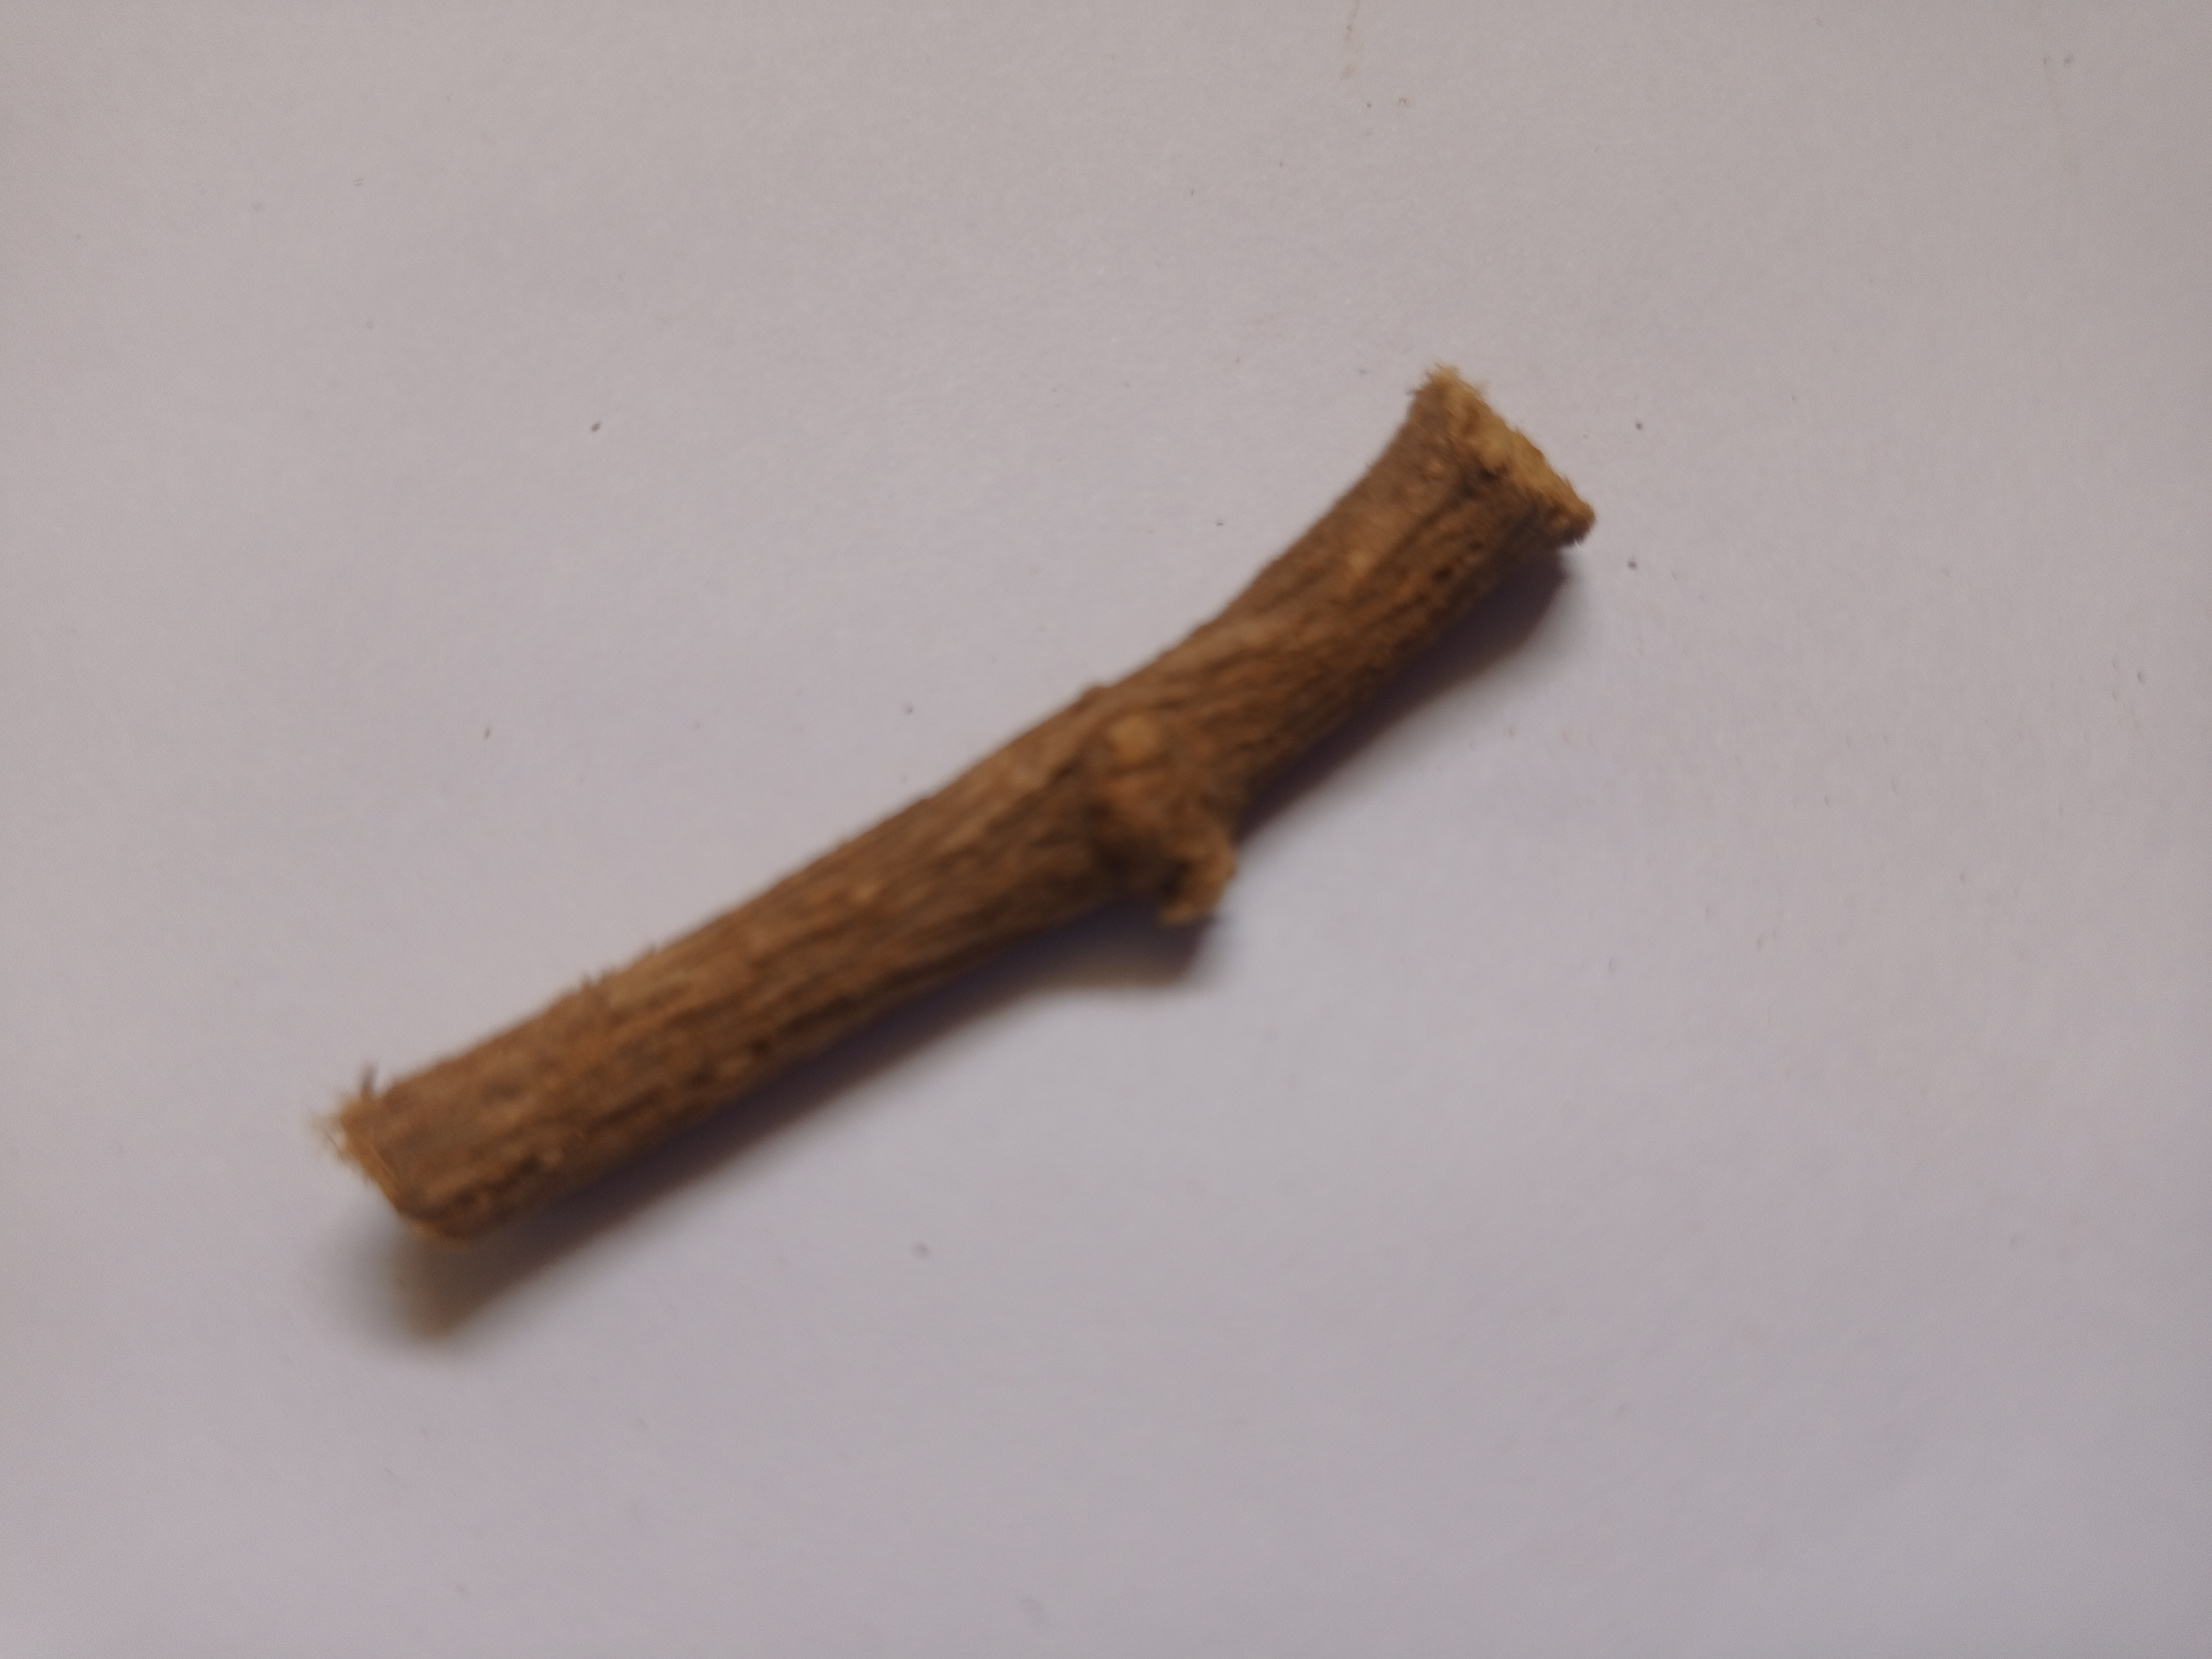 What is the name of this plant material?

jesthamadh
